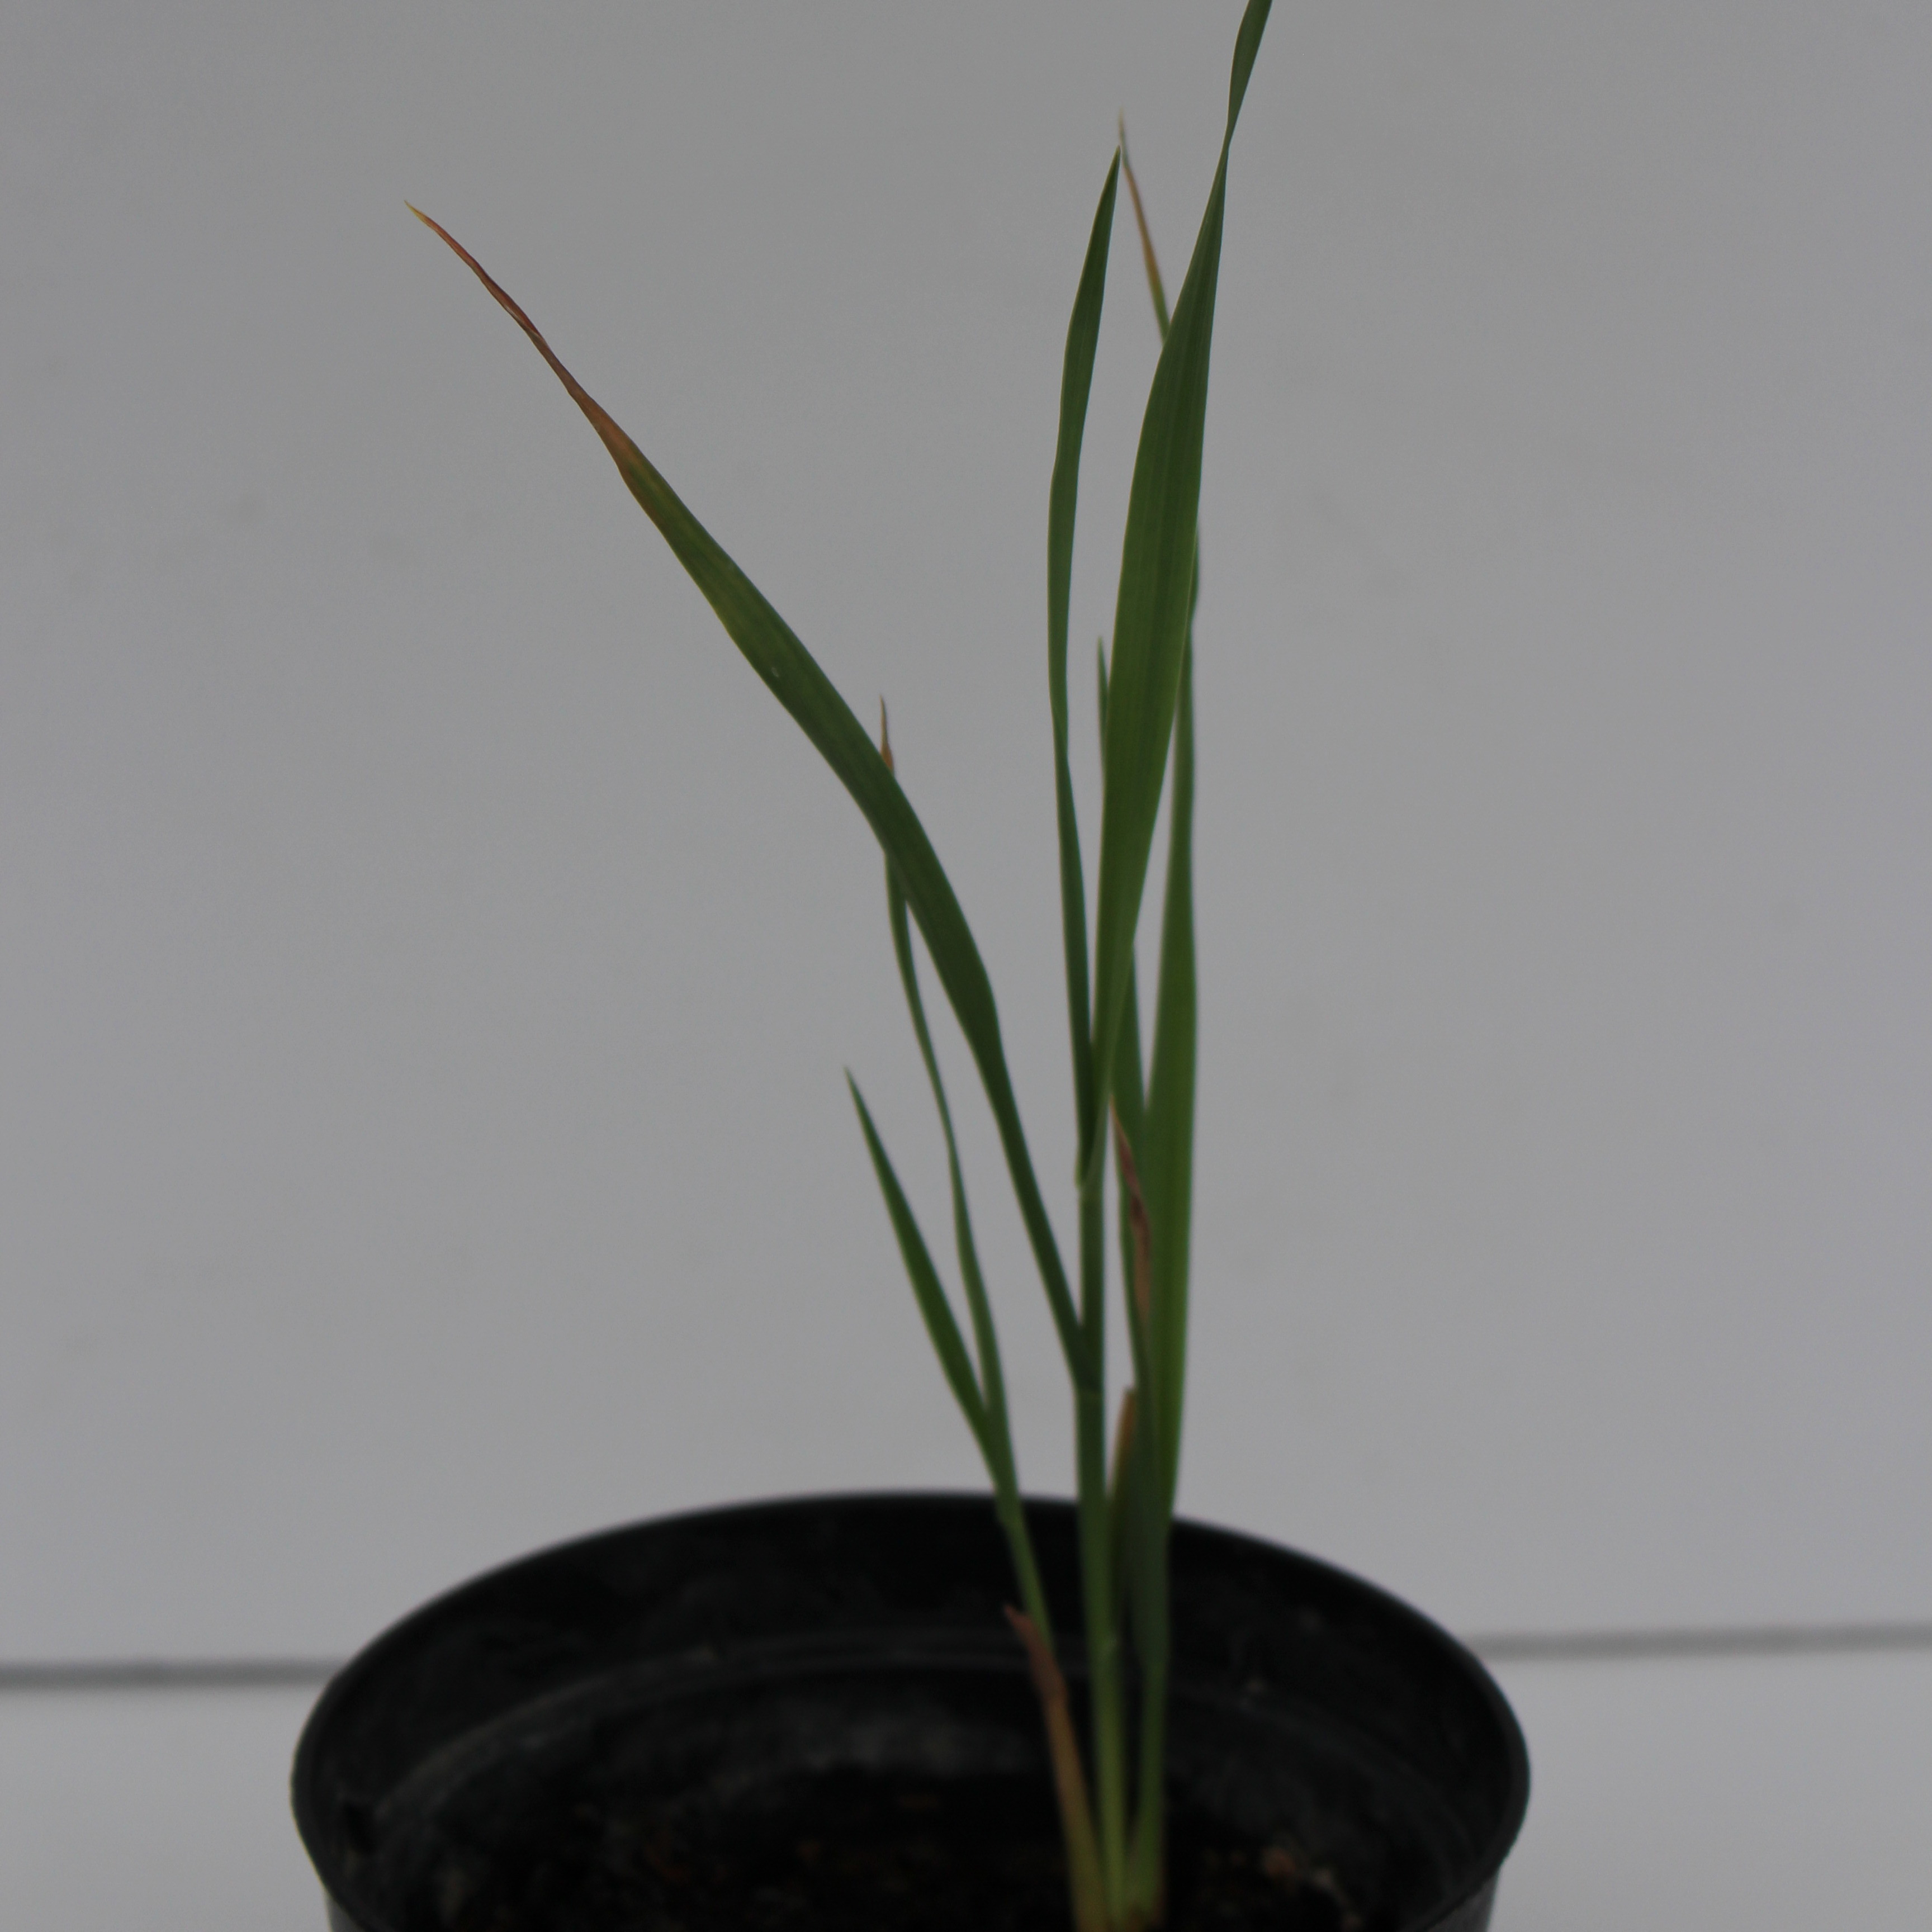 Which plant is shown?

Avena sterilis
